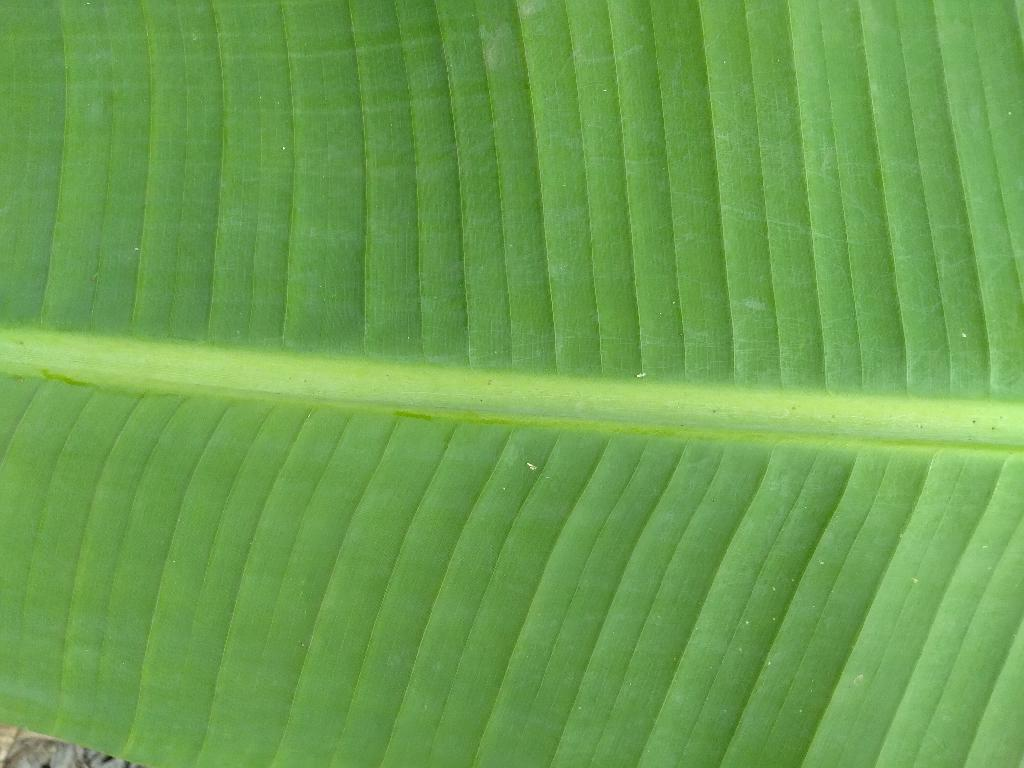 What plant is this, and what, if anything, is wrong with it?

banana, healthy
